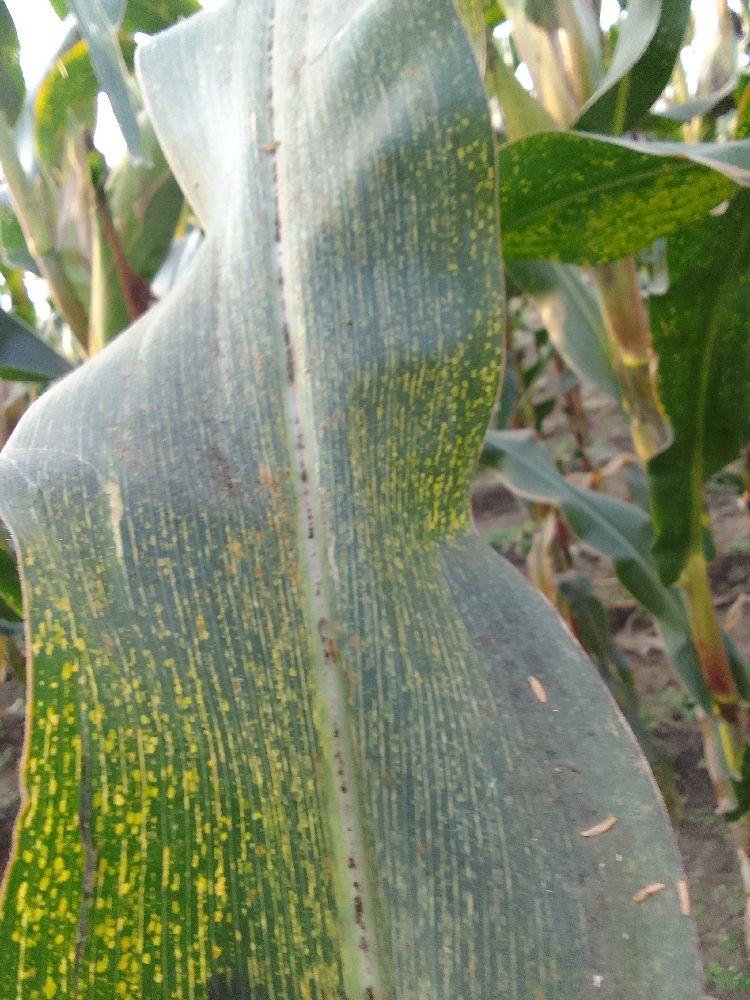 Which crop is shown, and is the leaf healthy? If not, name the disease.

maize, maize streak virus
